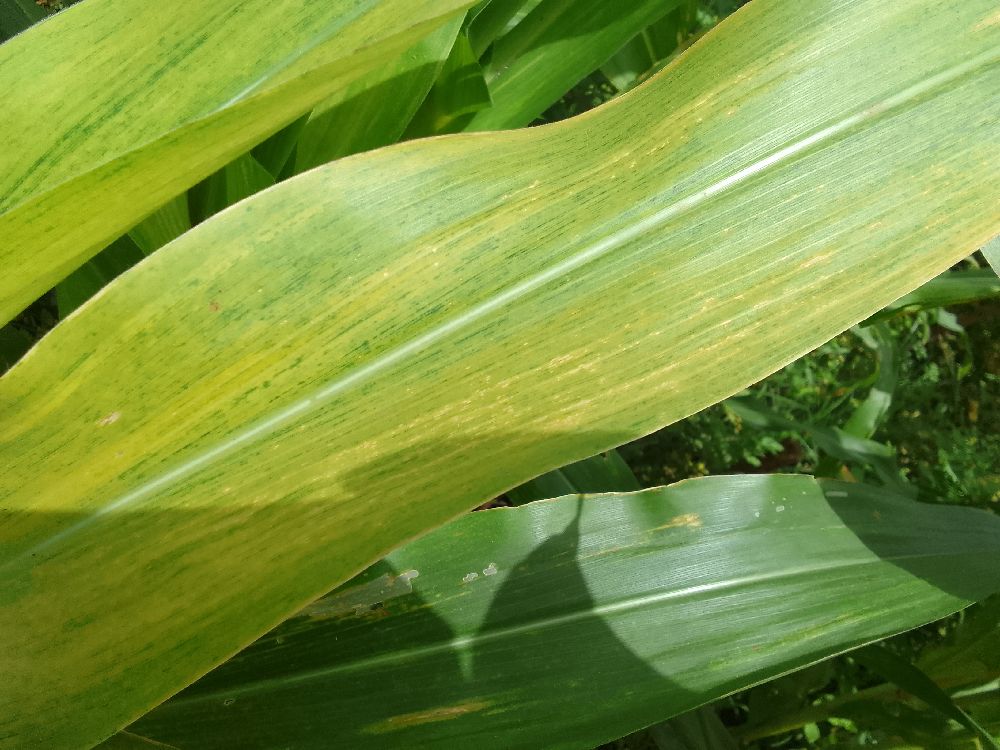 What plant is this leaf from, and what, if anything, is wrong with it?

maize, maize lethal necrosis
